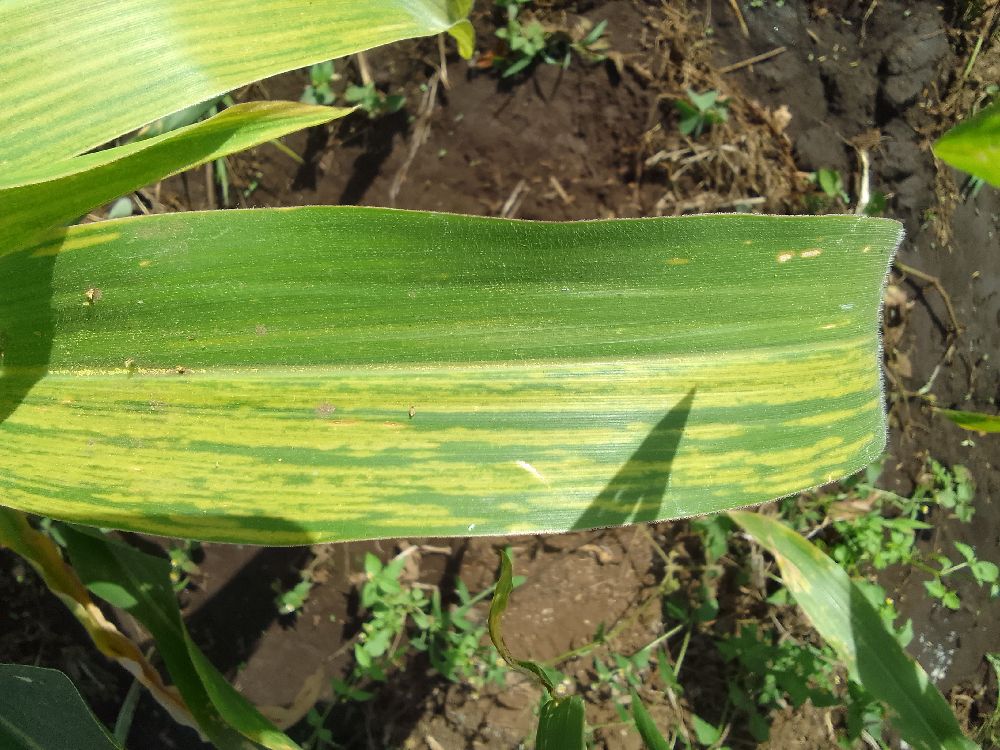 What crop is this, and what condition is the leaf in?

maize, maize lethal necrosis
